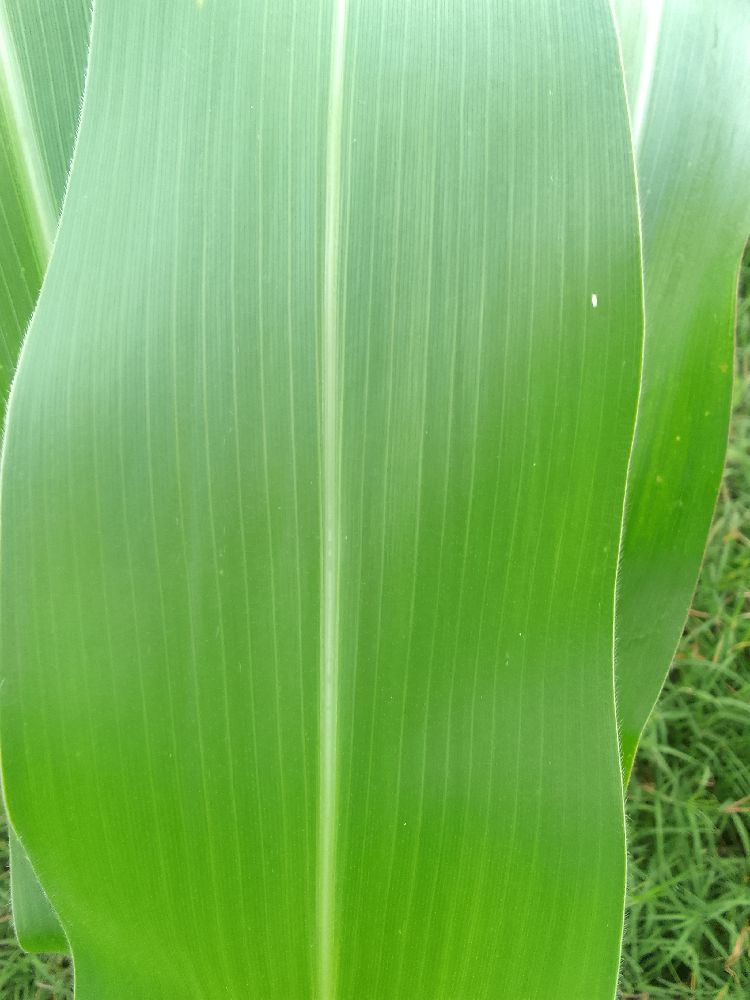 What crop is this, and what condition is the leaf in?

maize, healthy
